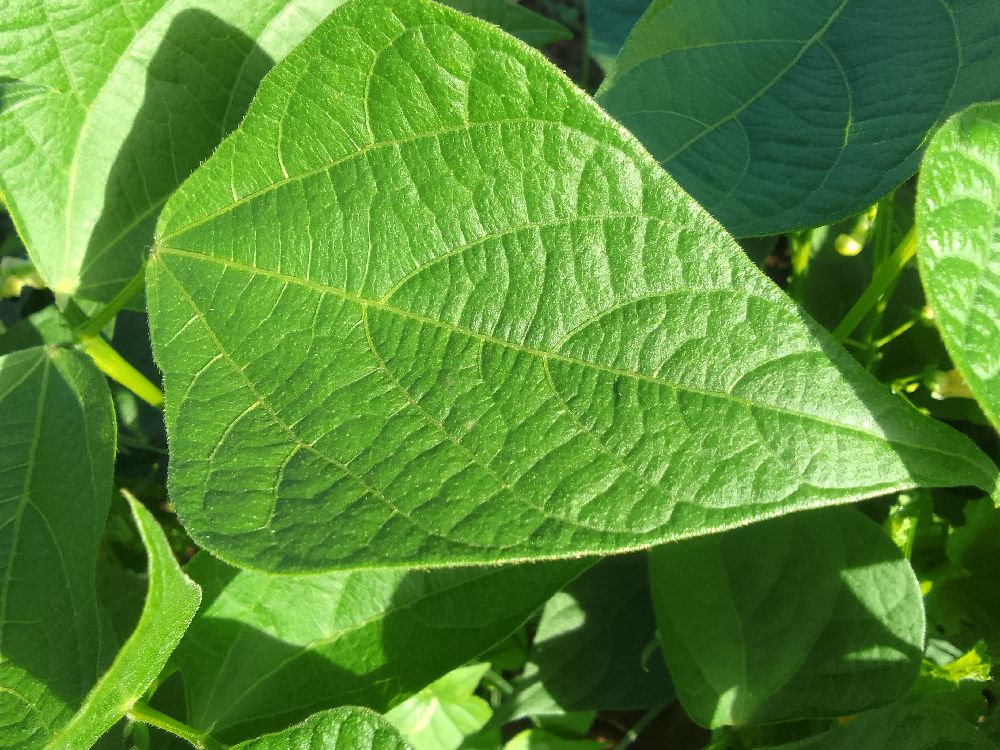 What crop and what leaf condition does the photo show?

common bean, healthy
